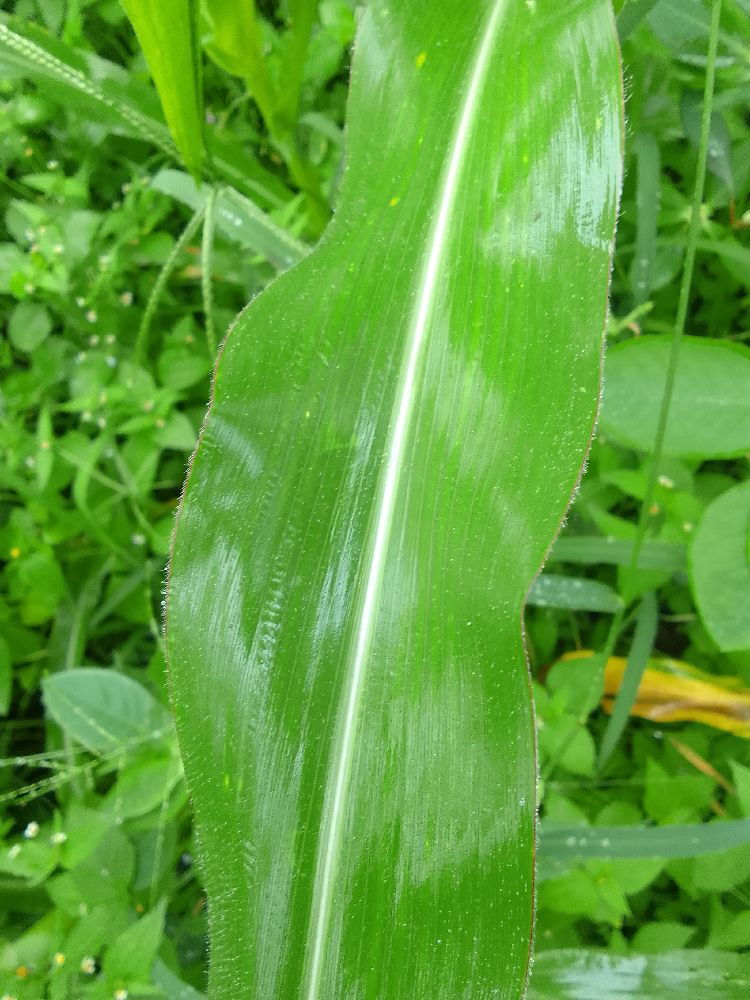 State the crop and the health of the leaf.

maize, healthy
